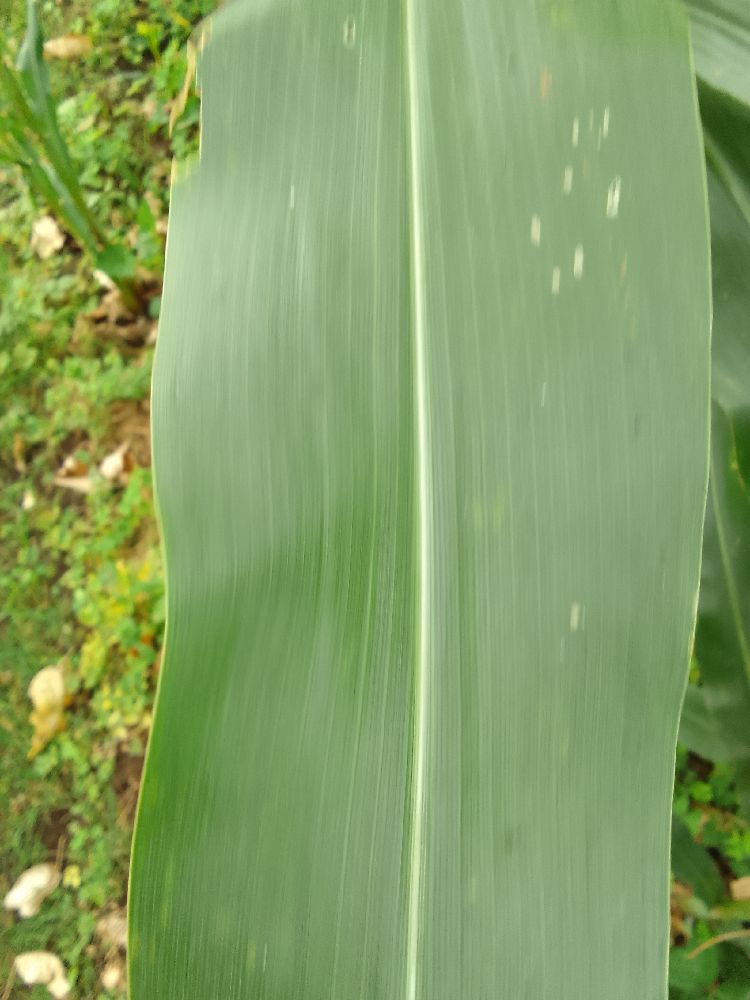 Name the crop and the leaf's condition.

maize, healthy
